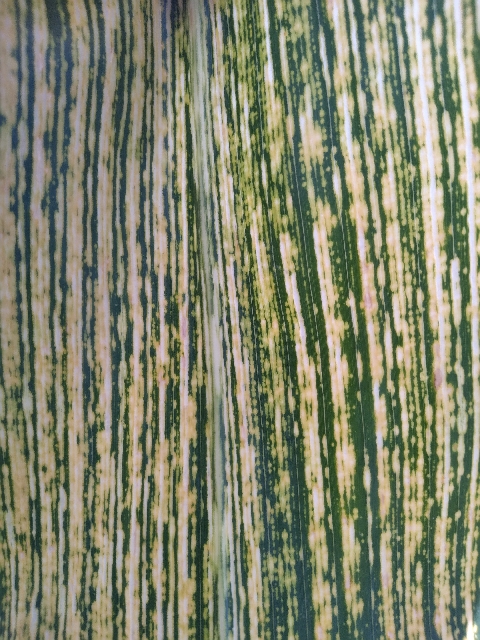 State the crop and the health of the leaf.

maize, maize streak virus
